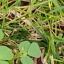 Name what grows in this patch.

unstructured weed
